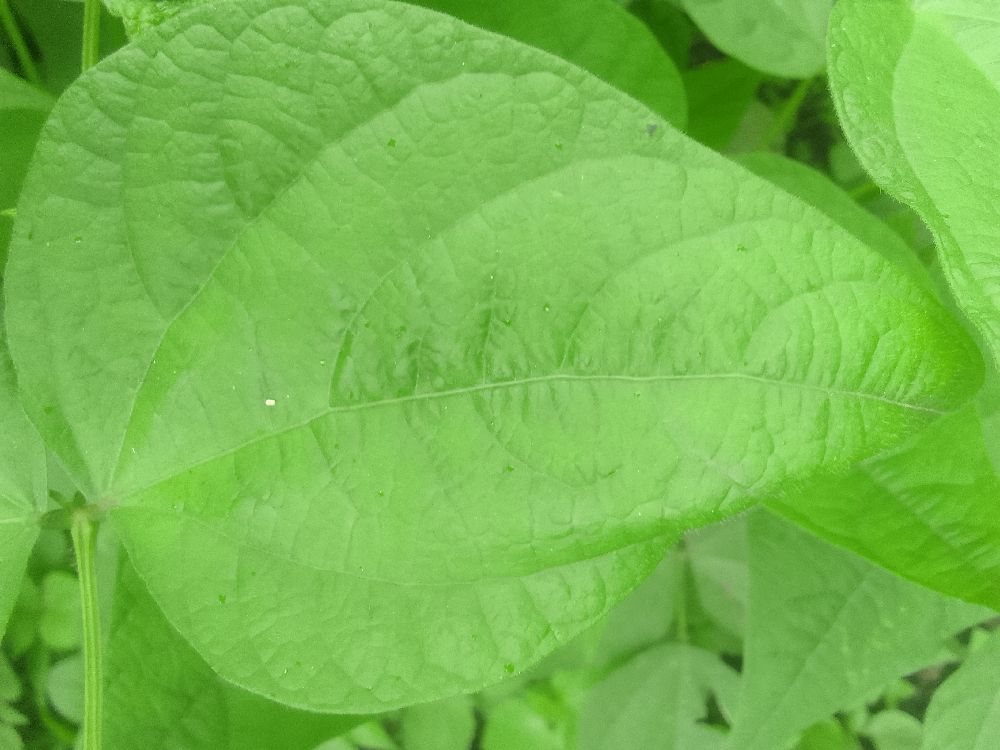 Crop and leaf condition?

common bean, healthy
